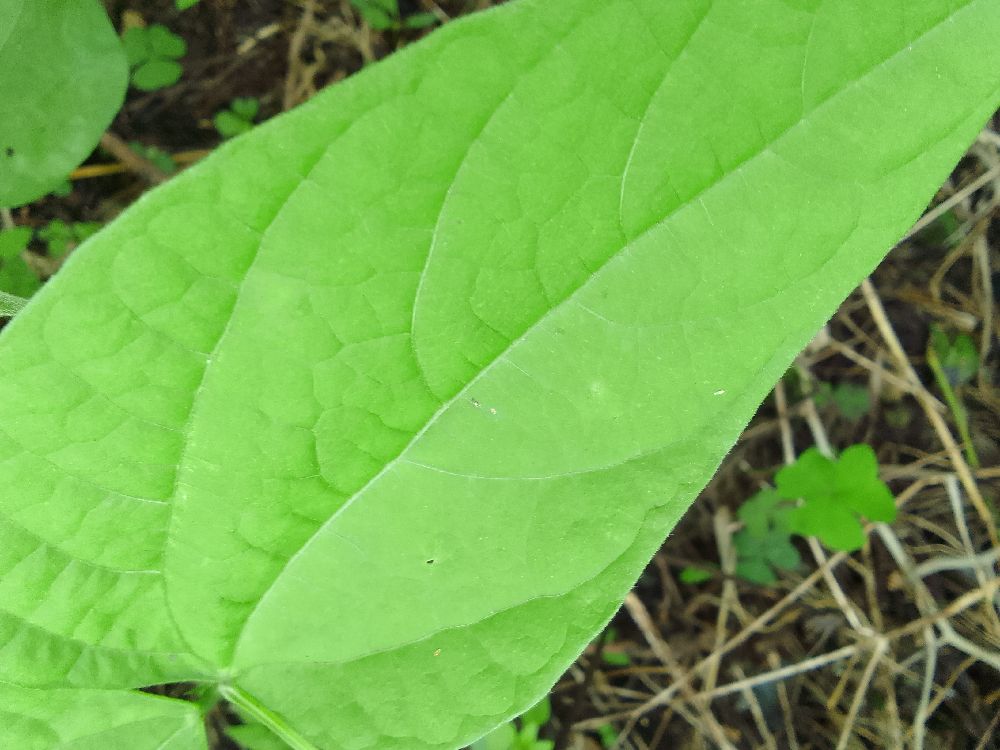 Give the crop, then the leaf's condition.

common bean, healthy
